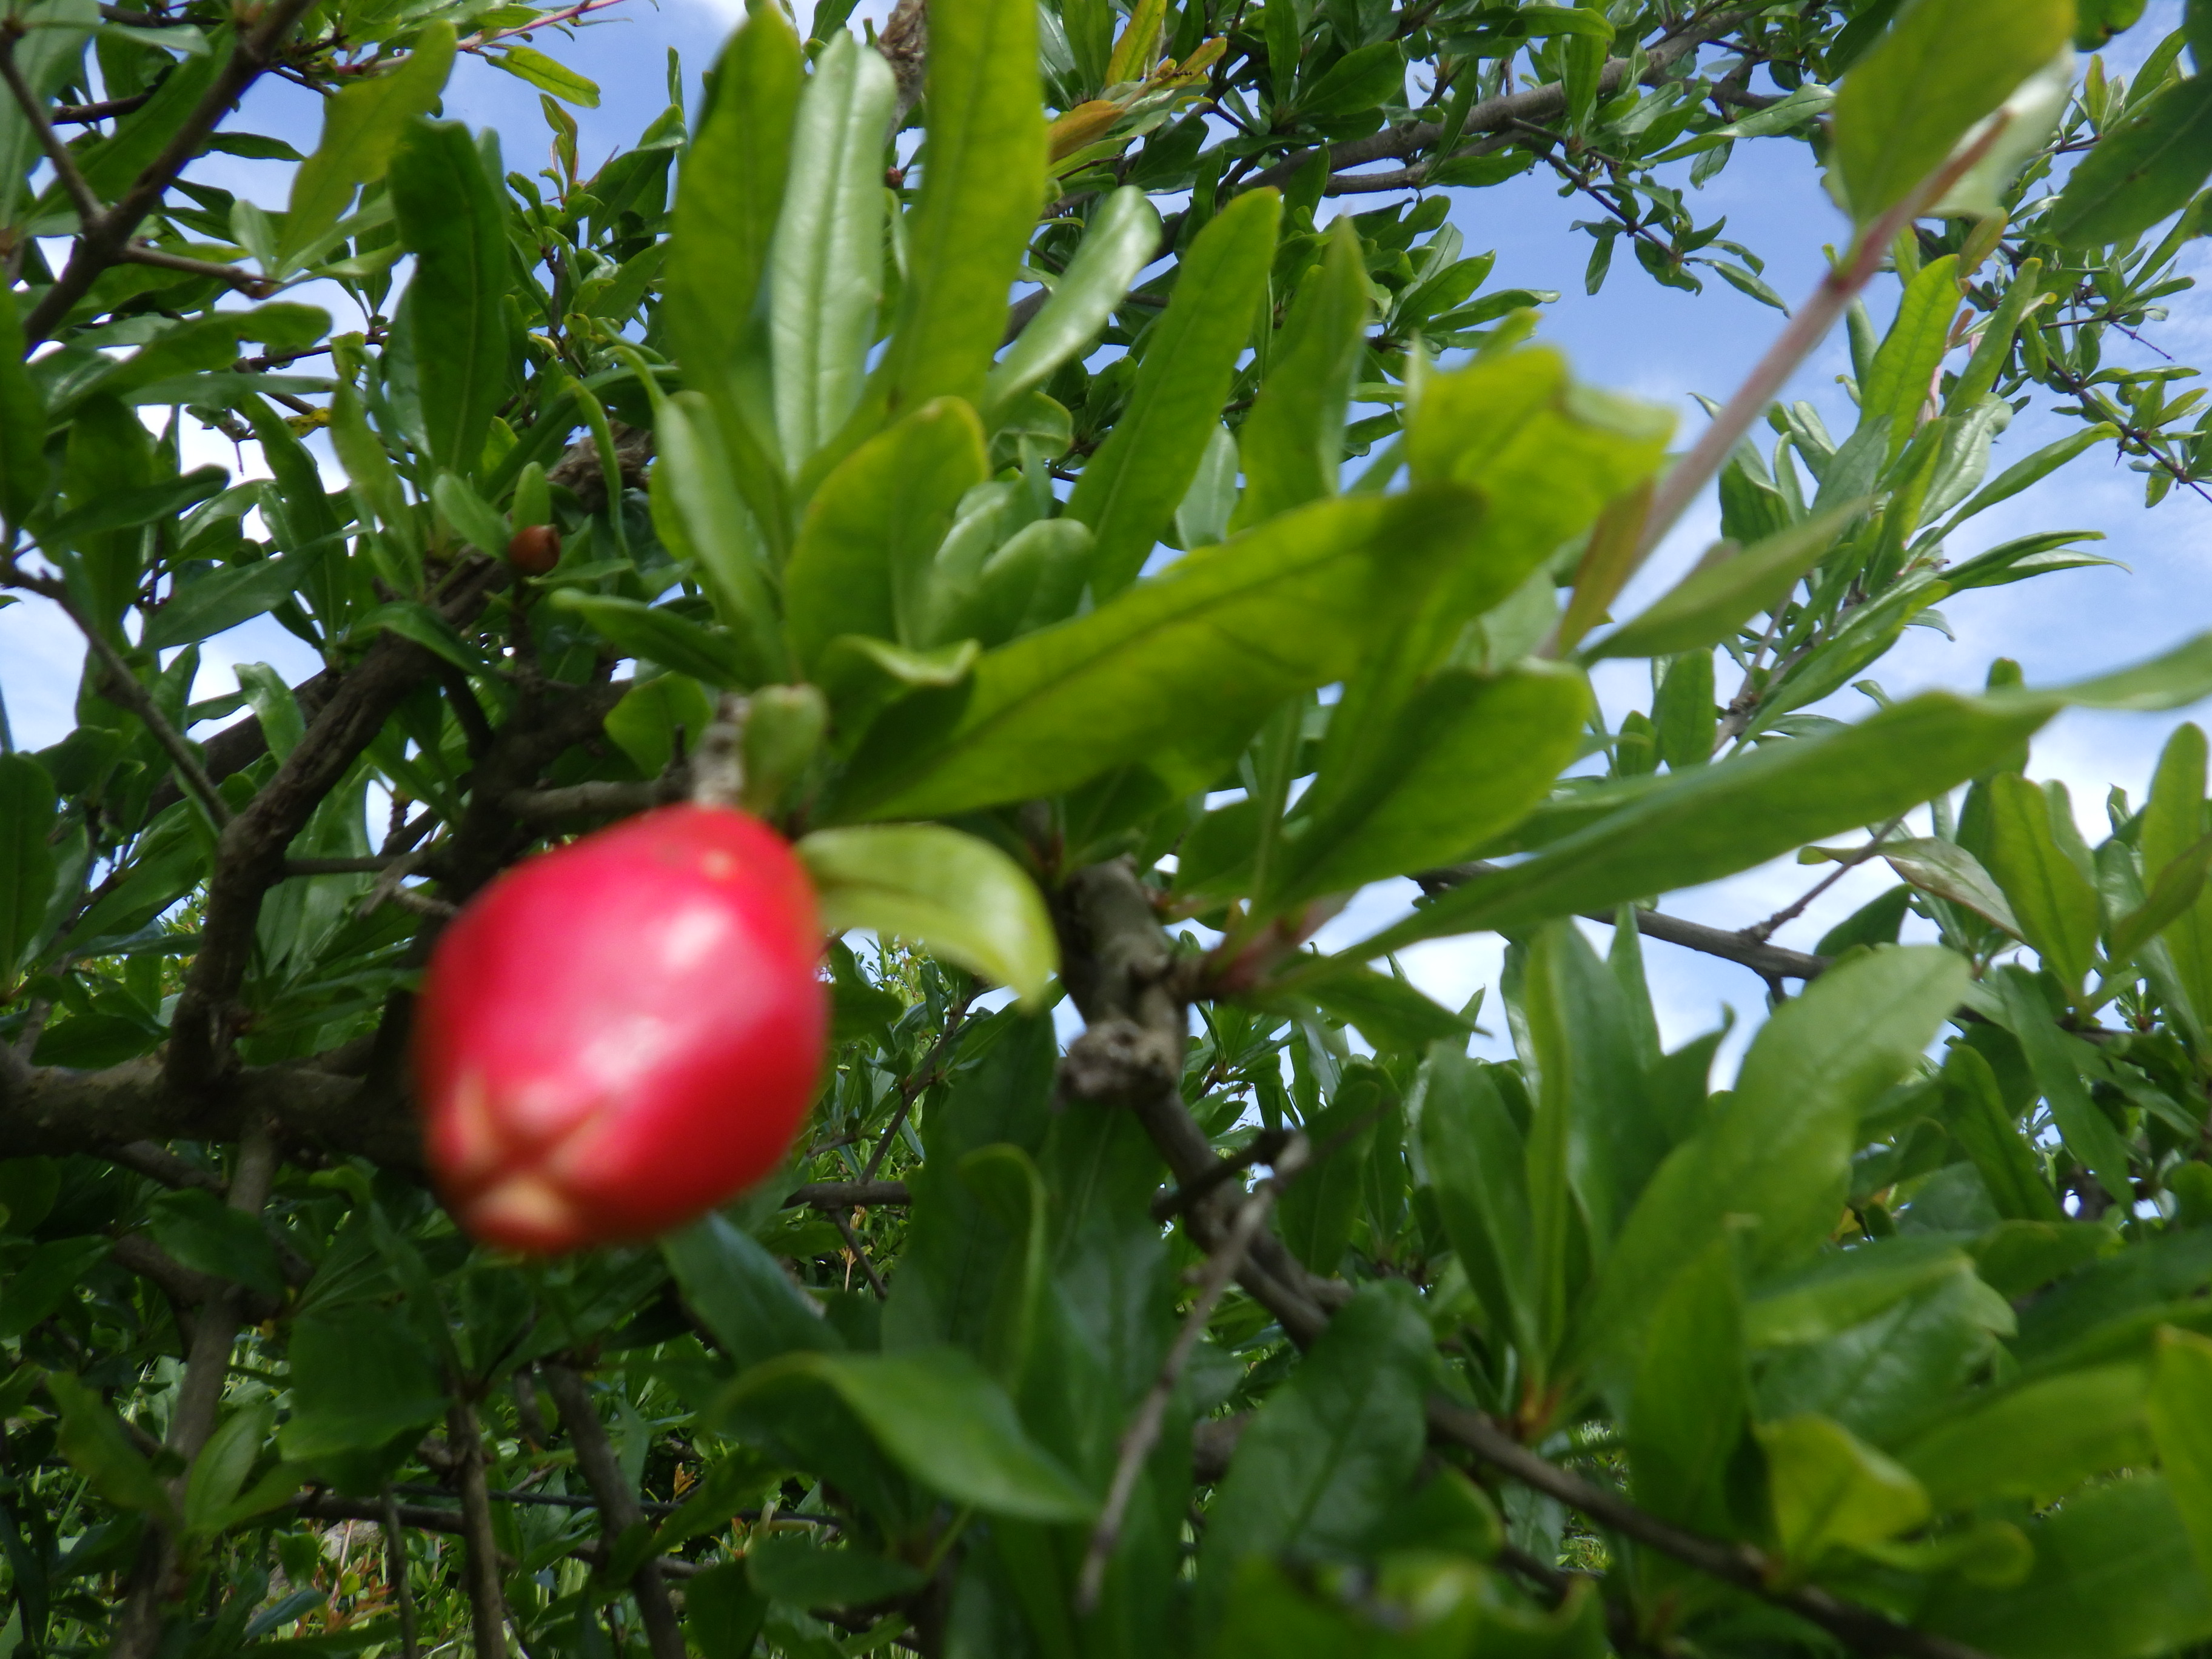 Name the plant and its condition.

pomegranate, aphids
